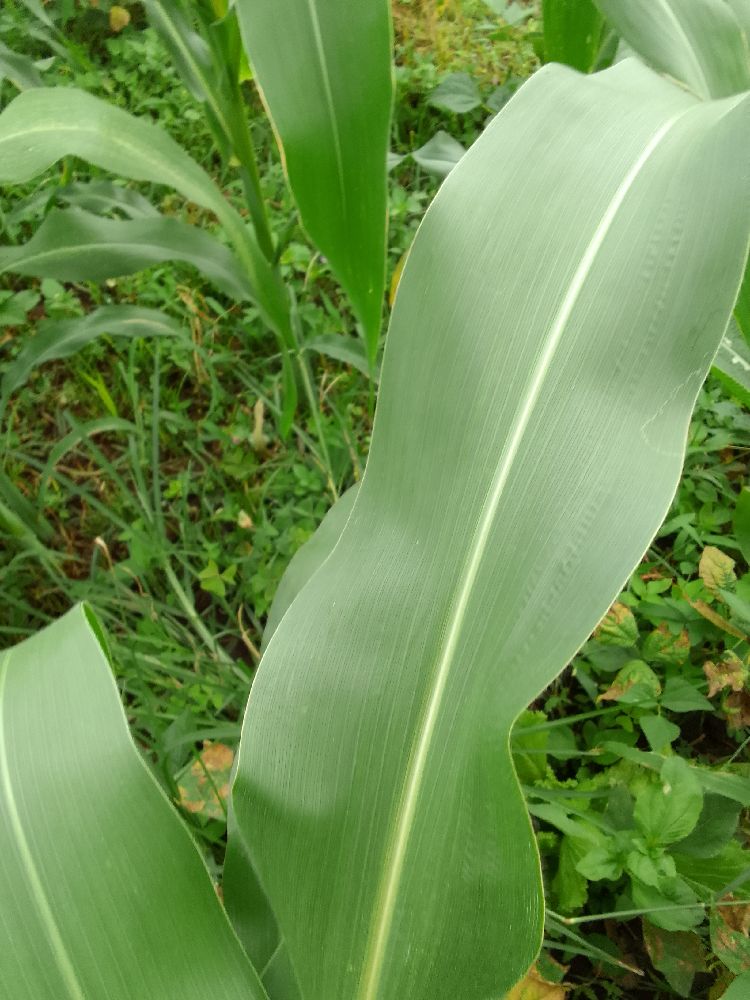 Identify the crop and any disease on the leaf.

maize, healthy
